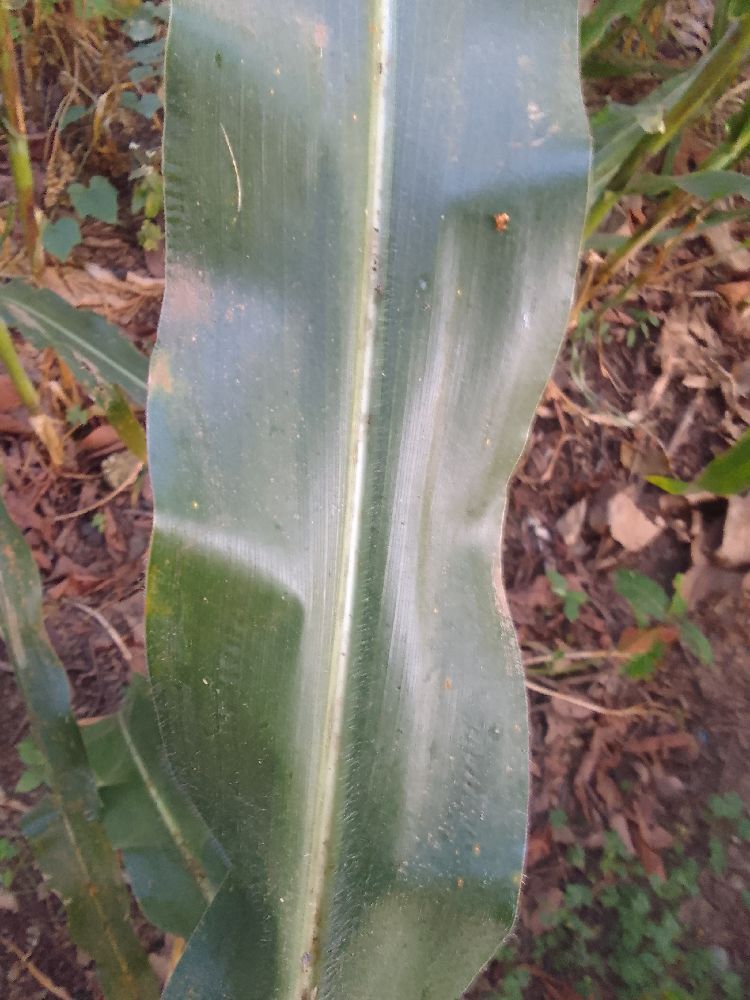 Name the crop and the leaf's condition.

maize, healthy
